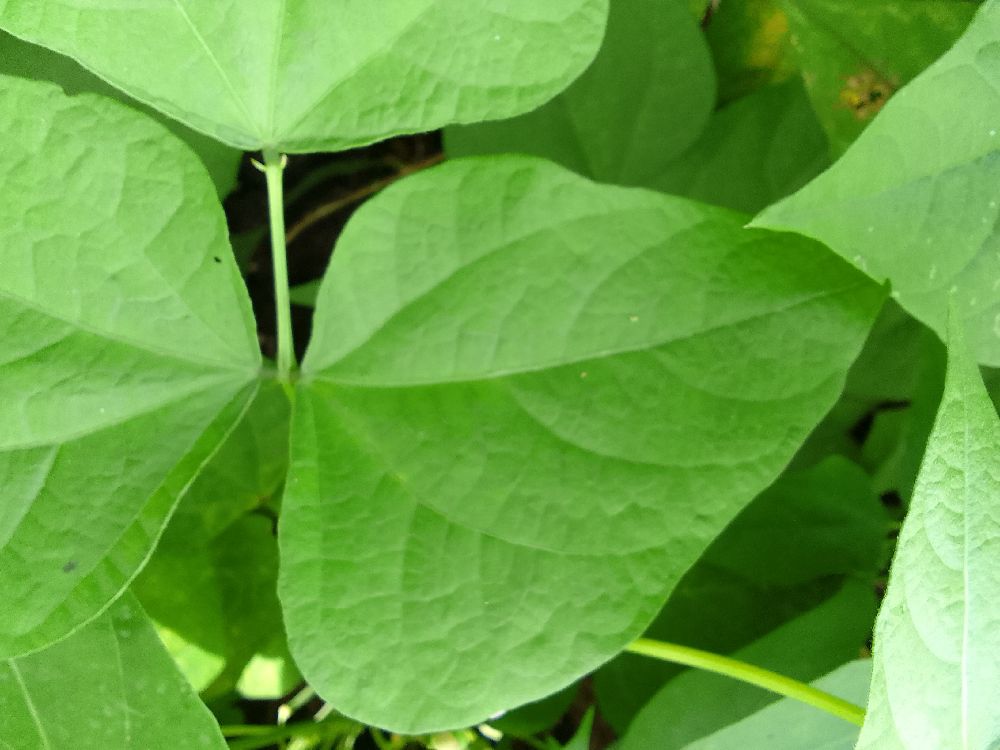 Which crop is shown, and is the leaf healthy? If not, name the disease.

common bean, healthy
